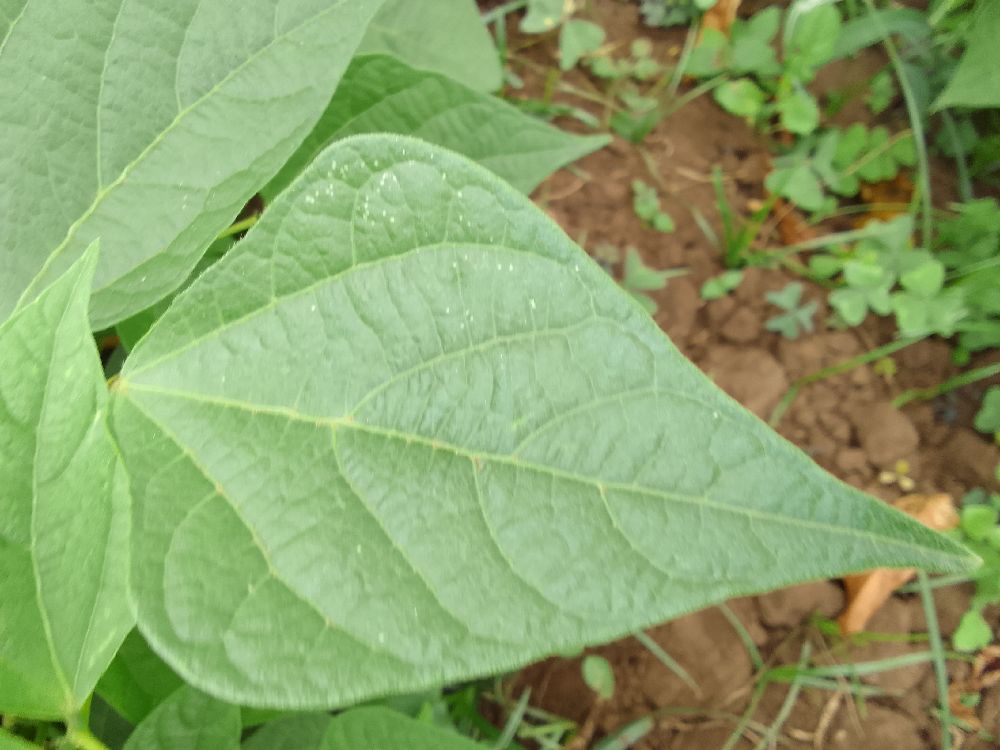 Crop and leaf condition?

common bean, healthy
